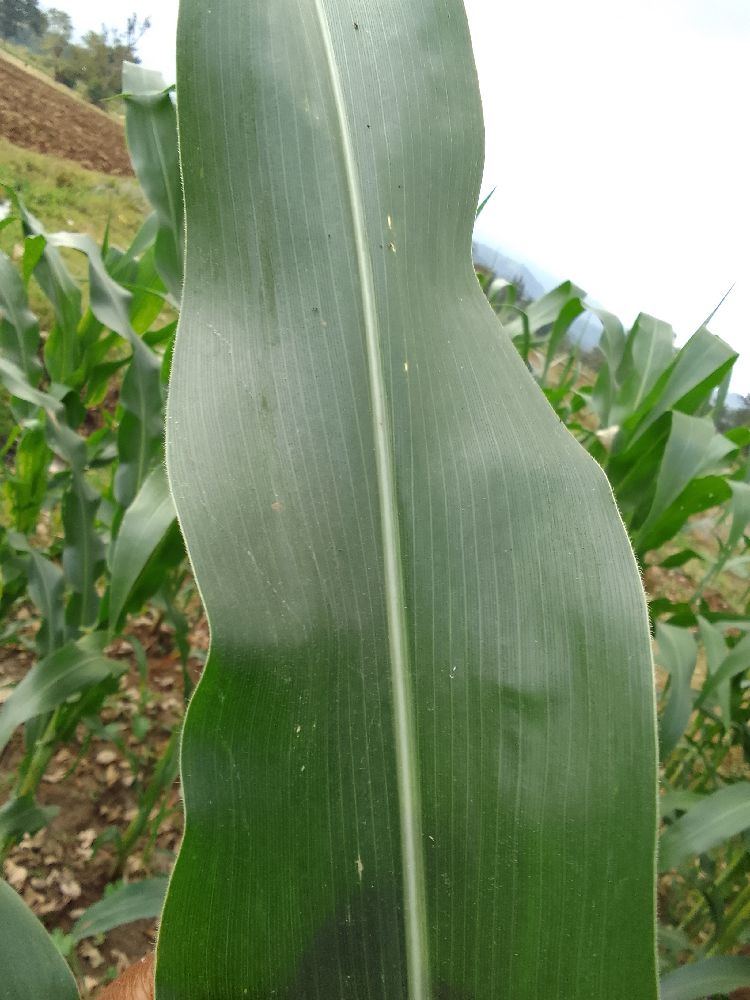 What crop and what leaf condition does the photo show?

maize, healthy
